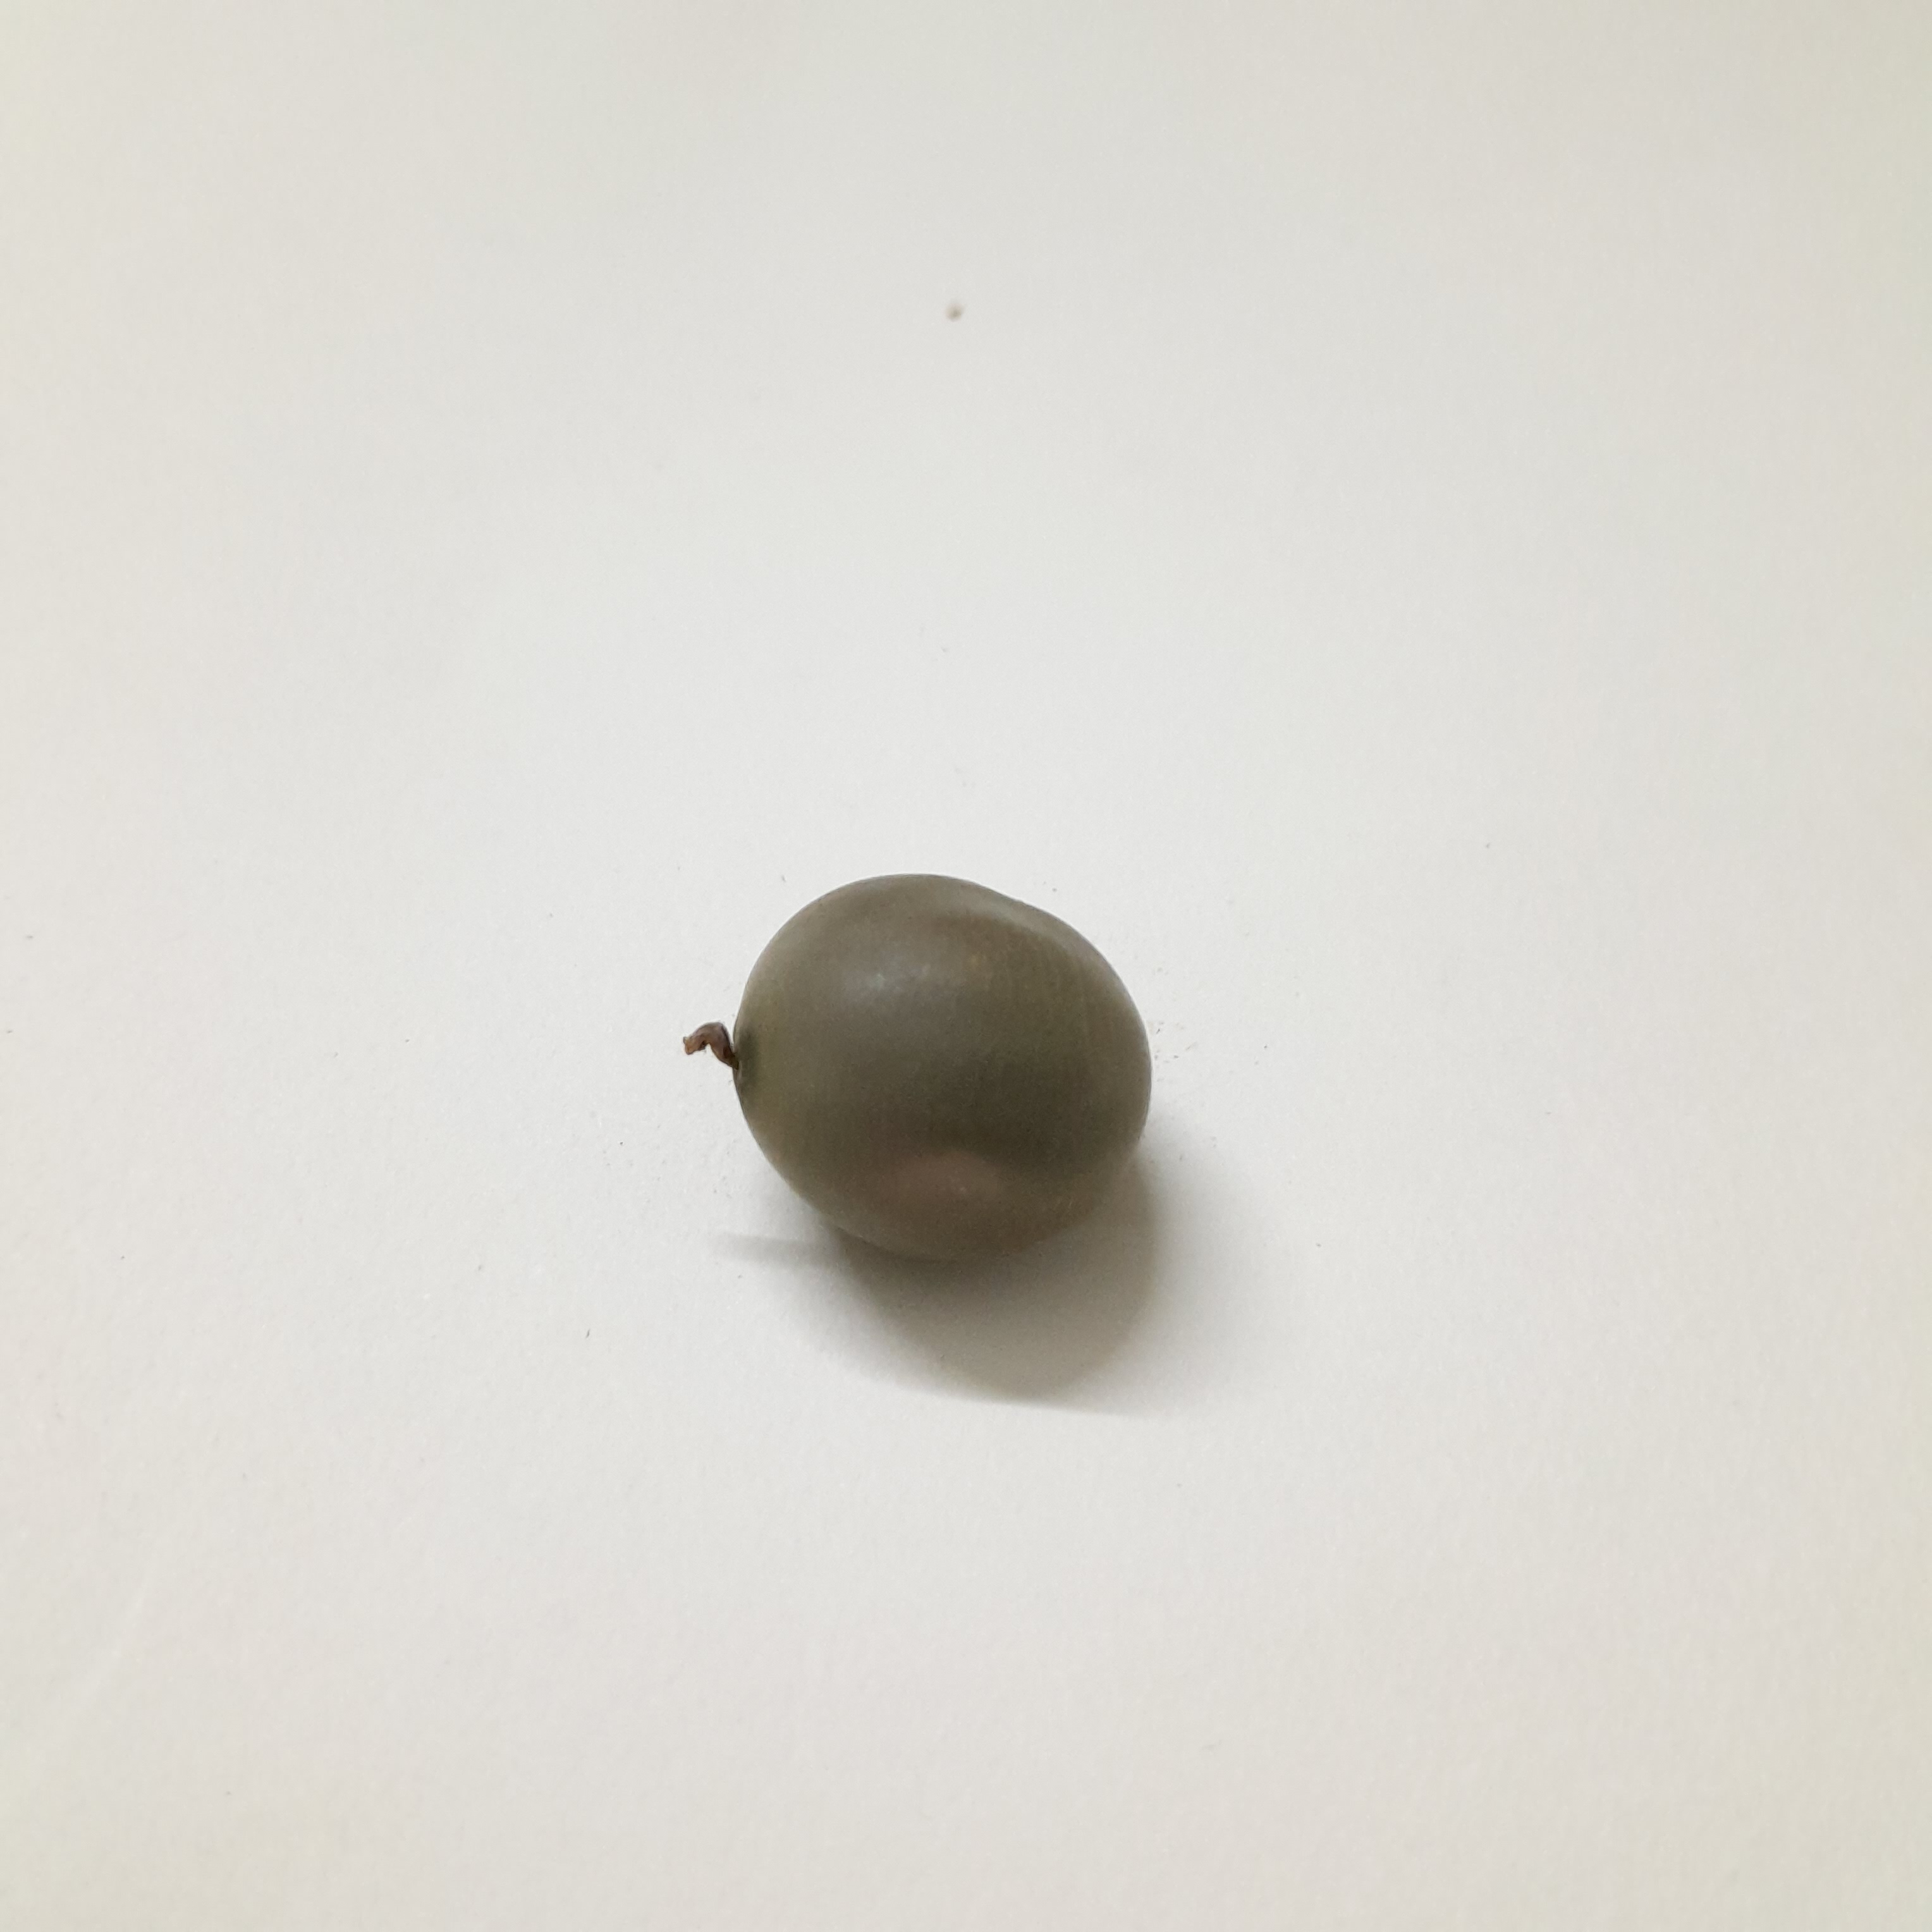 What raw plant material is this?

sagargota
